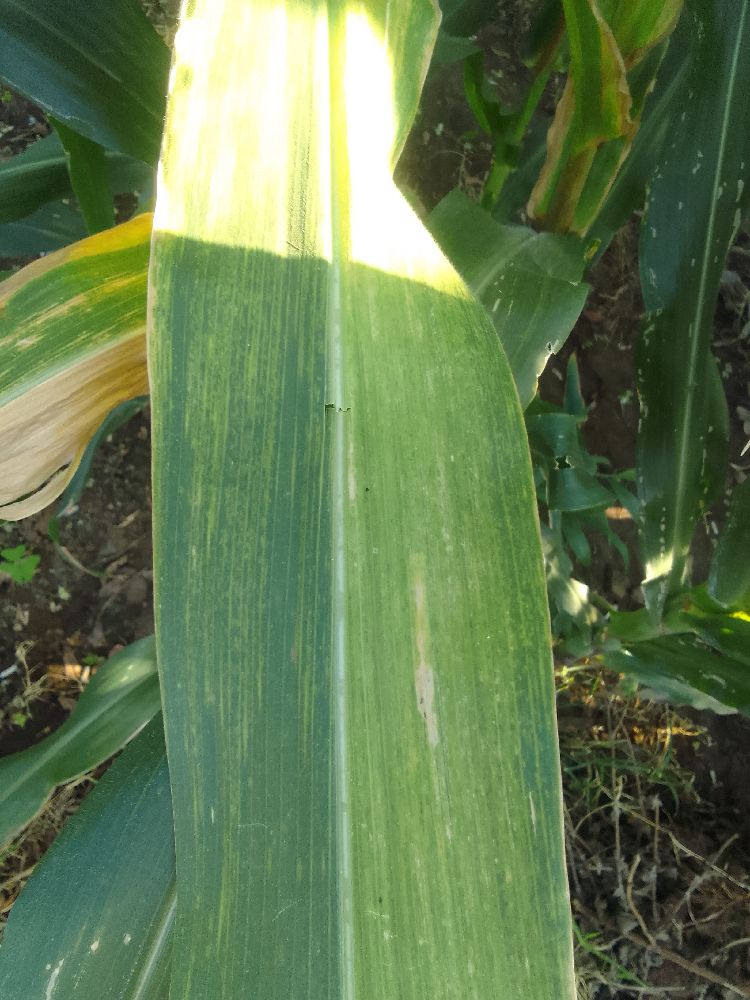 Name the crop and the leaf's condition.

maize, maize lethal necrosis
